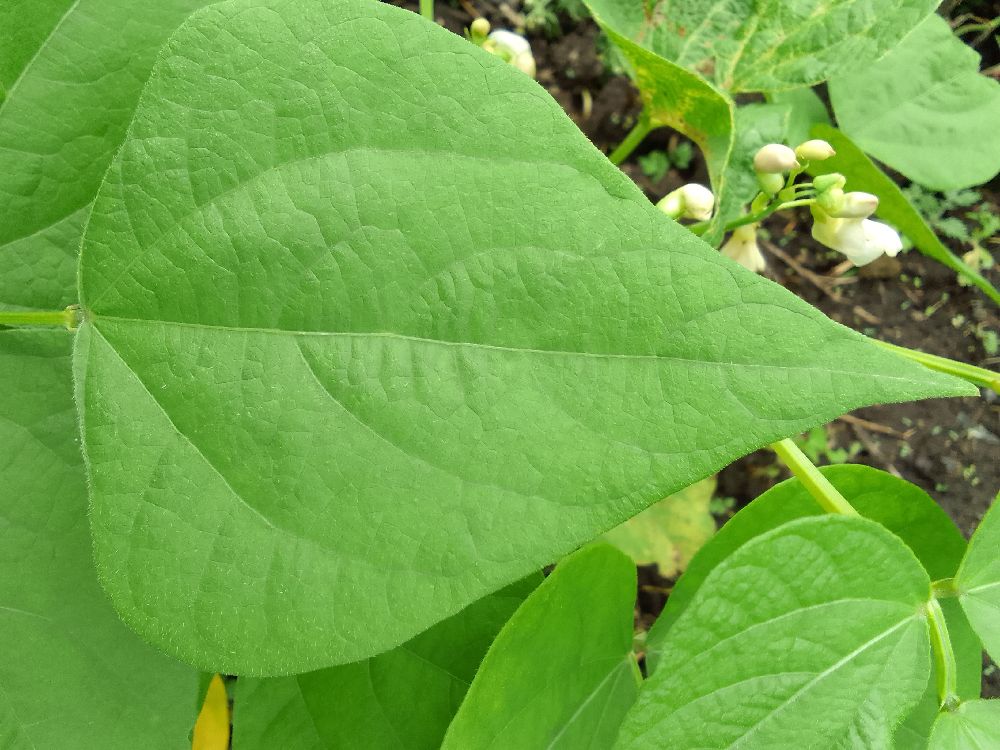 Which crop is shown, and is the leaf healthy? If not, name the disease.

common bean, healthy
